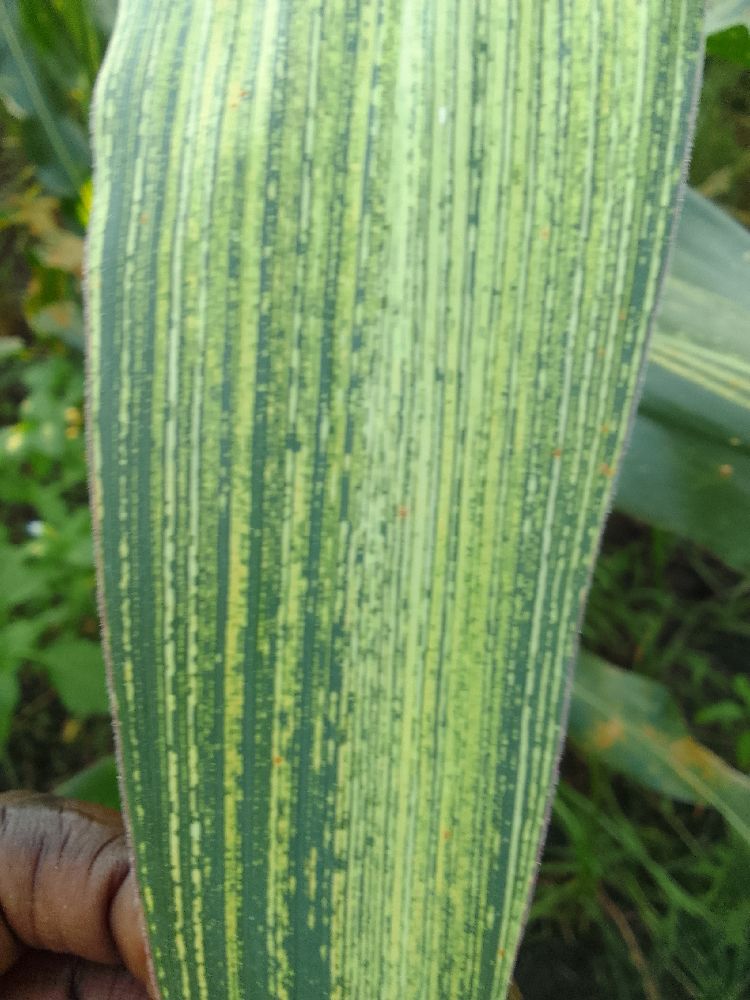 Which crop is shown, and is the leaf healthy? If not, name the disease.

maize, maize streak virus
